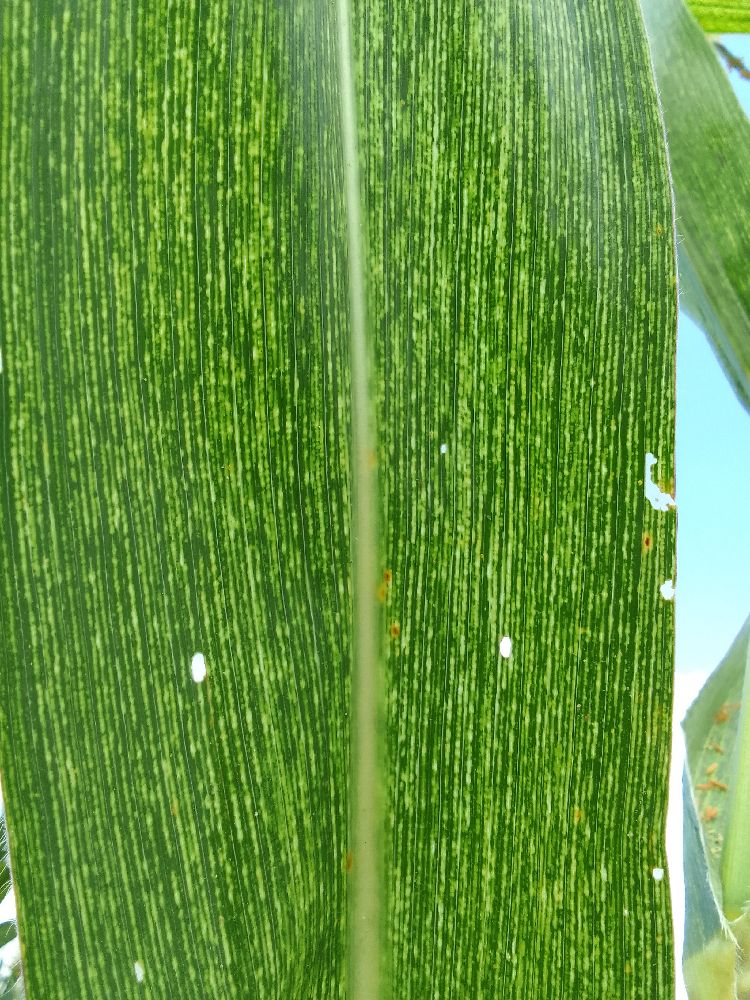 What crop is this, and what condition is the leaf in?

maize, maize streak virus
